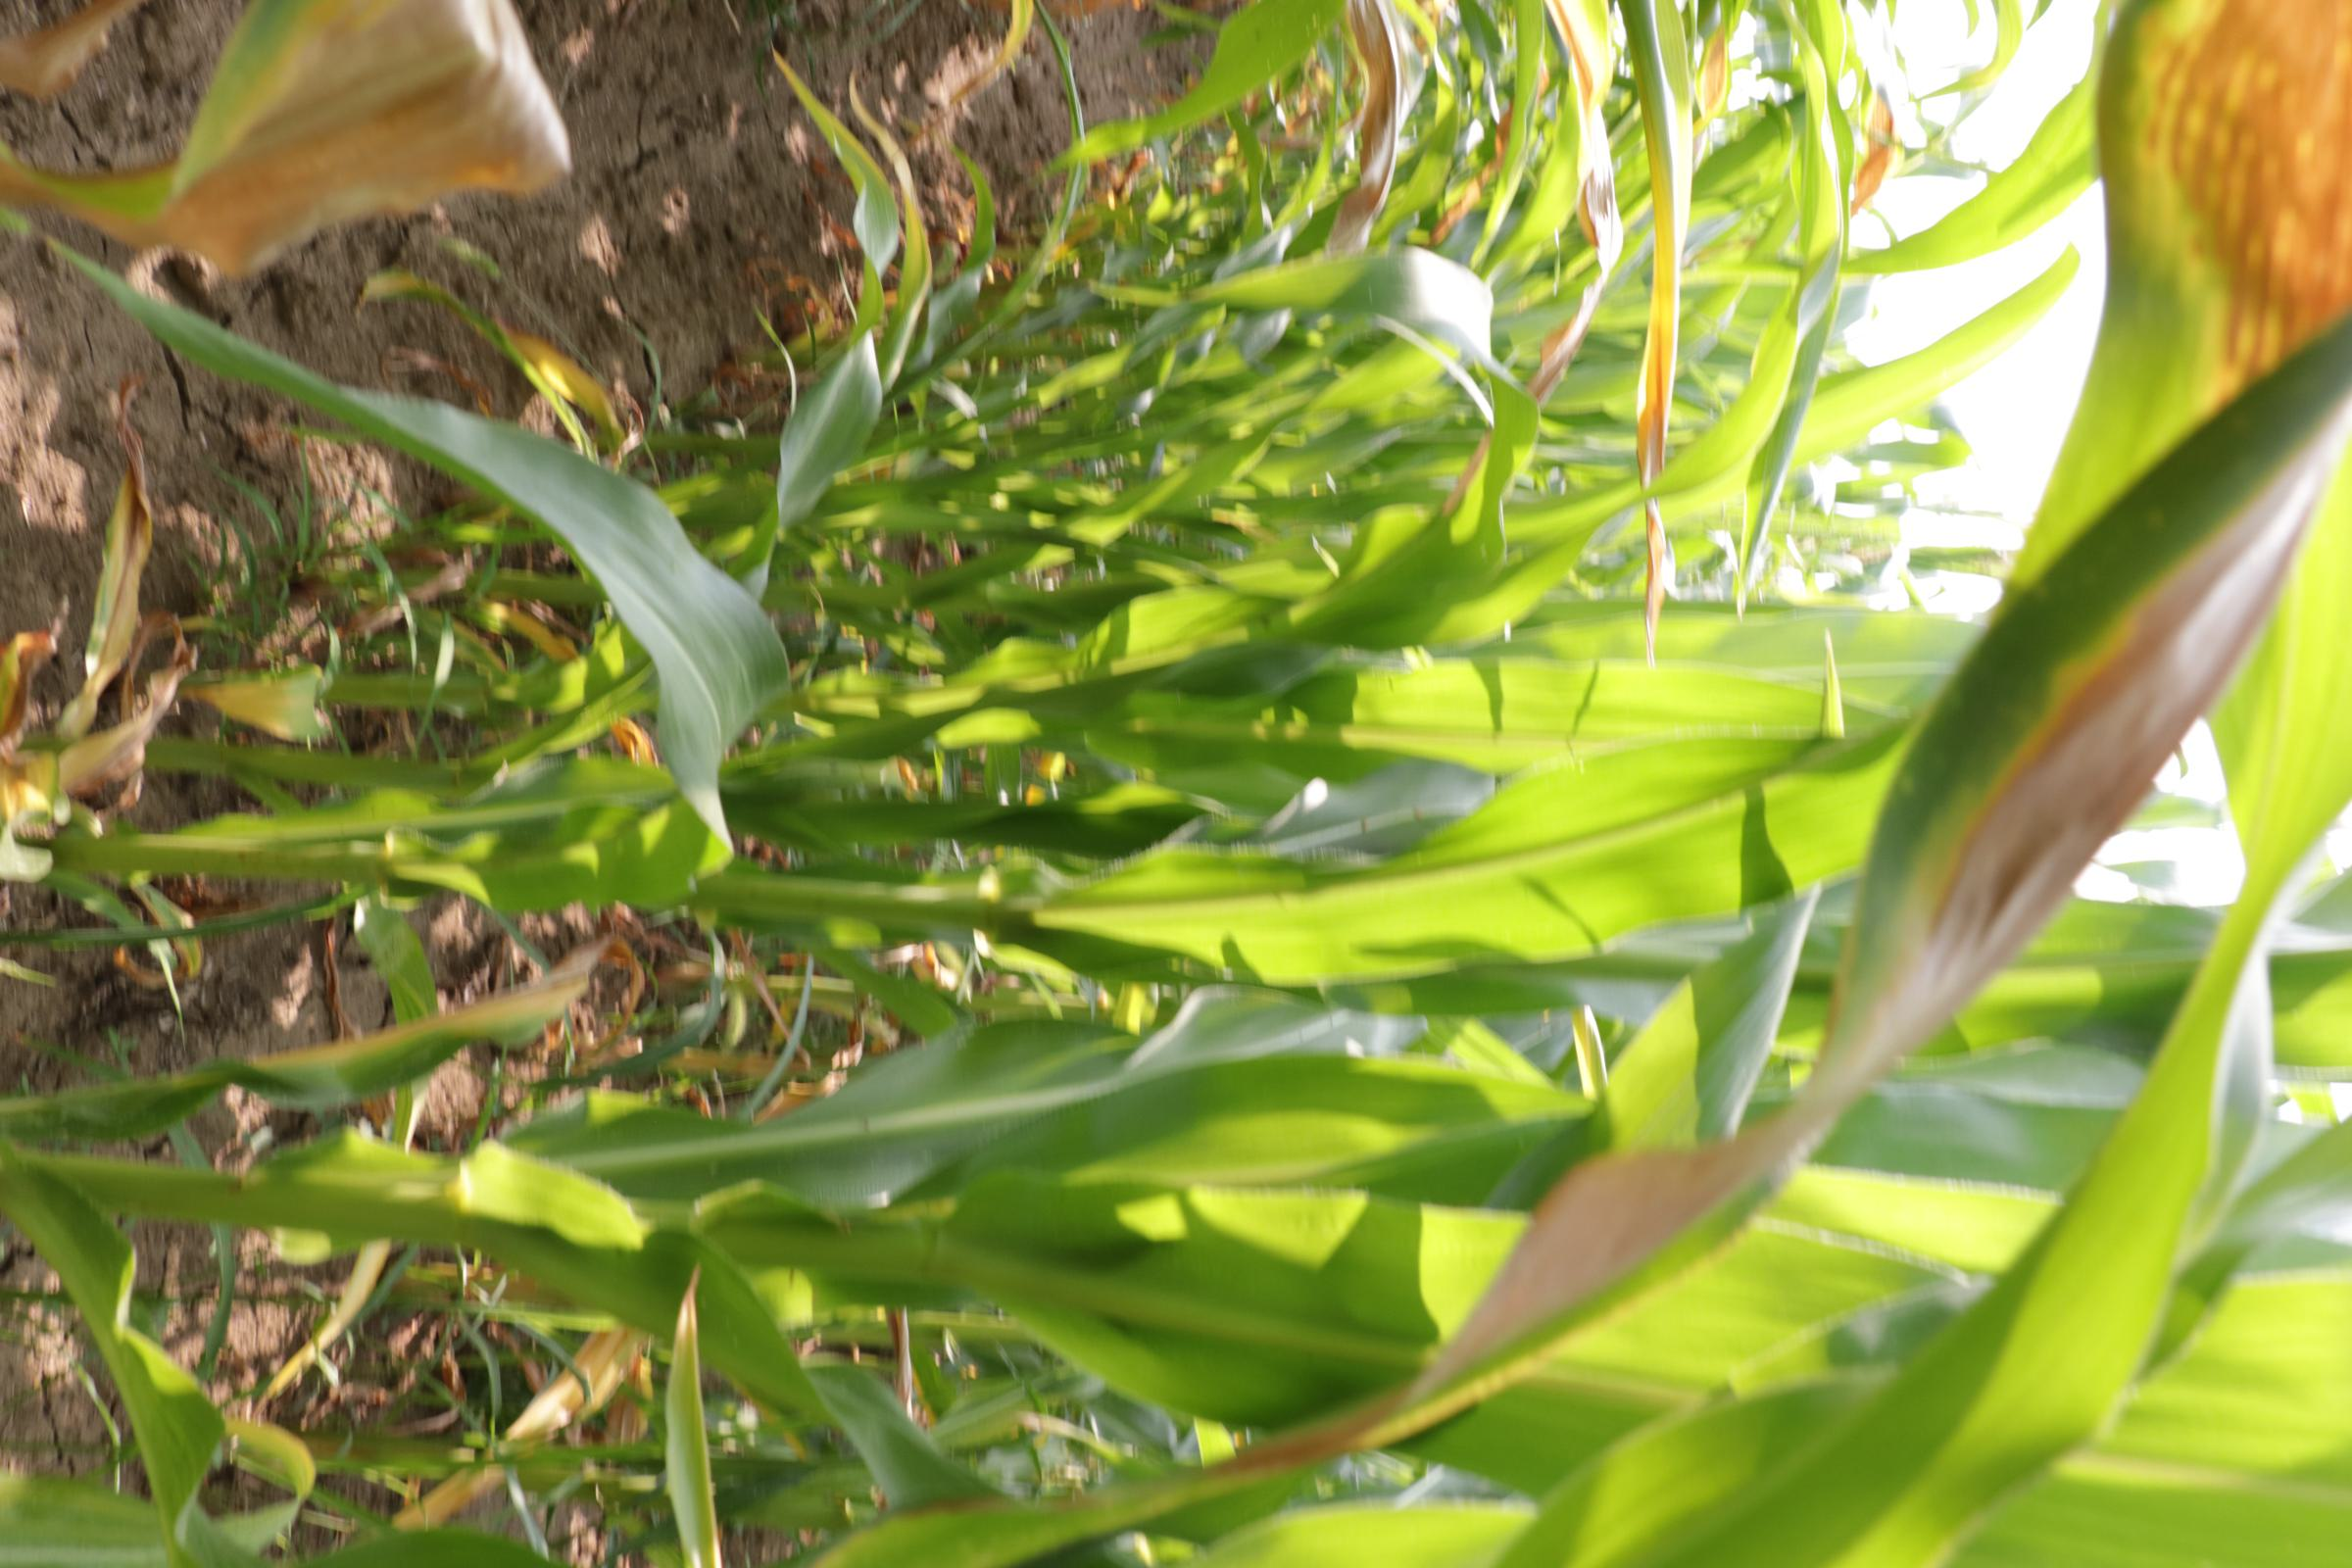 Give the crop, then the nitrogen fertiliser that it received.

maize, reduced nitrogen fertilisation
